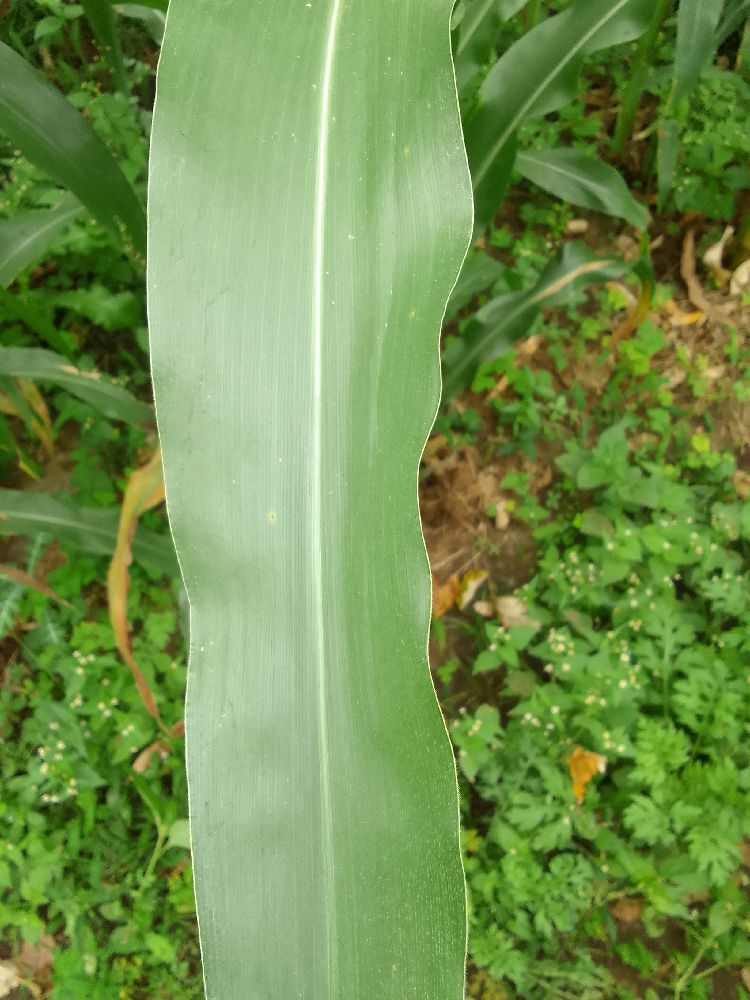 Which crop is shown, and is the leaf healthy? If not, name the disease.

maize, healthy
